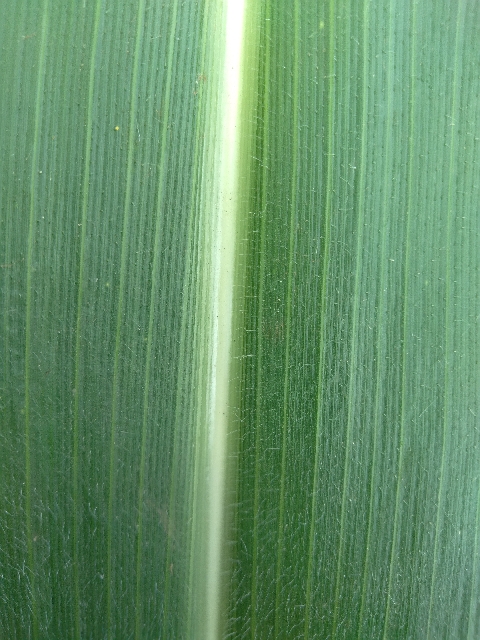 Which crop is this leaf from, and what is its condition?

maize, healthy
